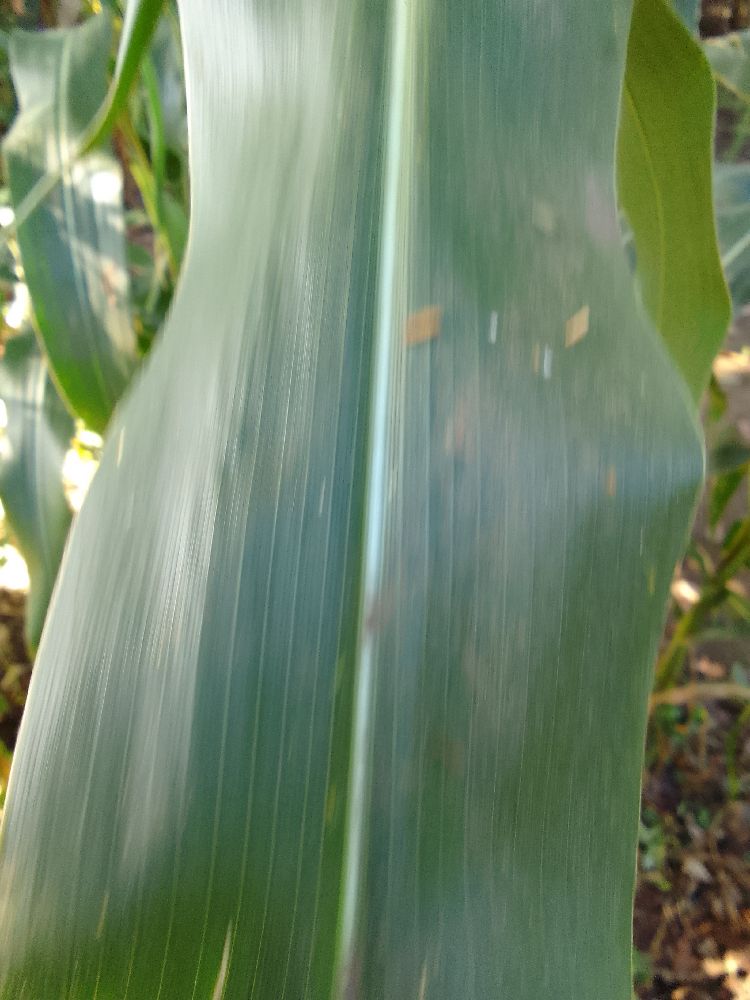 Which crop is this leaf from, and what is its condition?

maize, healthy
